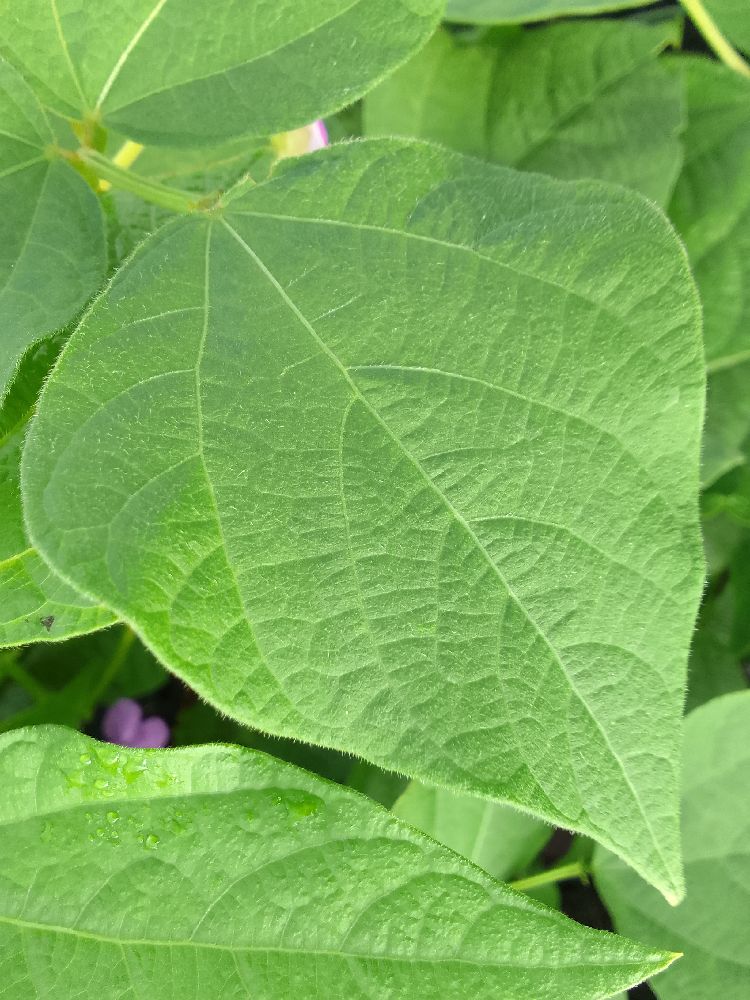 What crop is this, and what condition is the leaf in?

common bean, healthy
